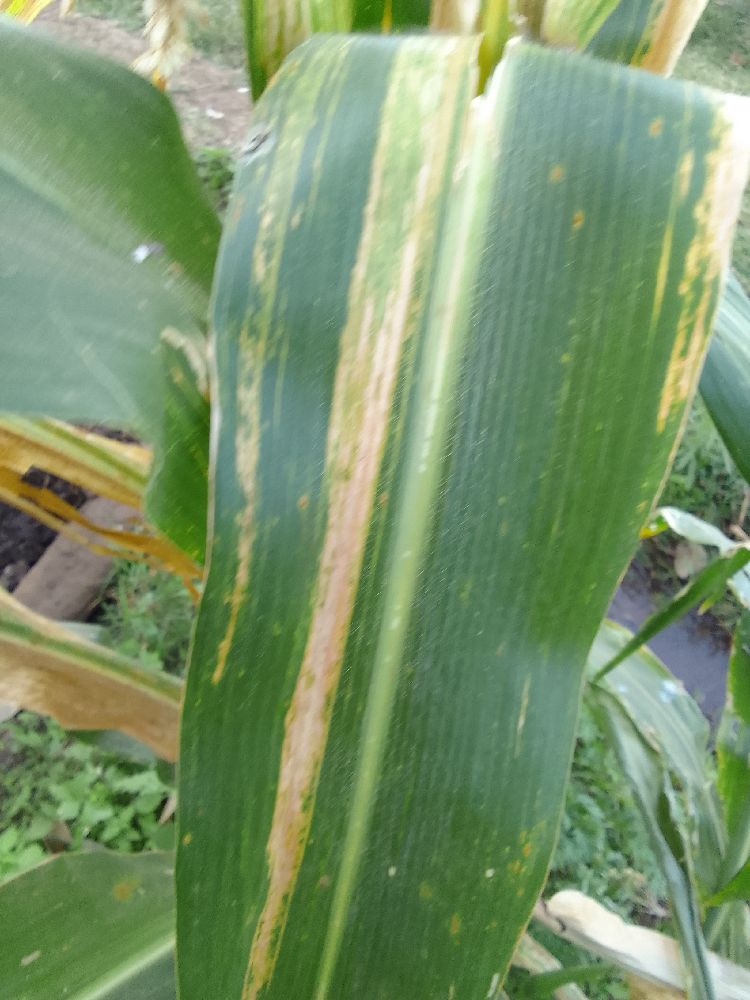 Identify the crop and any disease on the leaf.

maize, maize lethal necrosis
